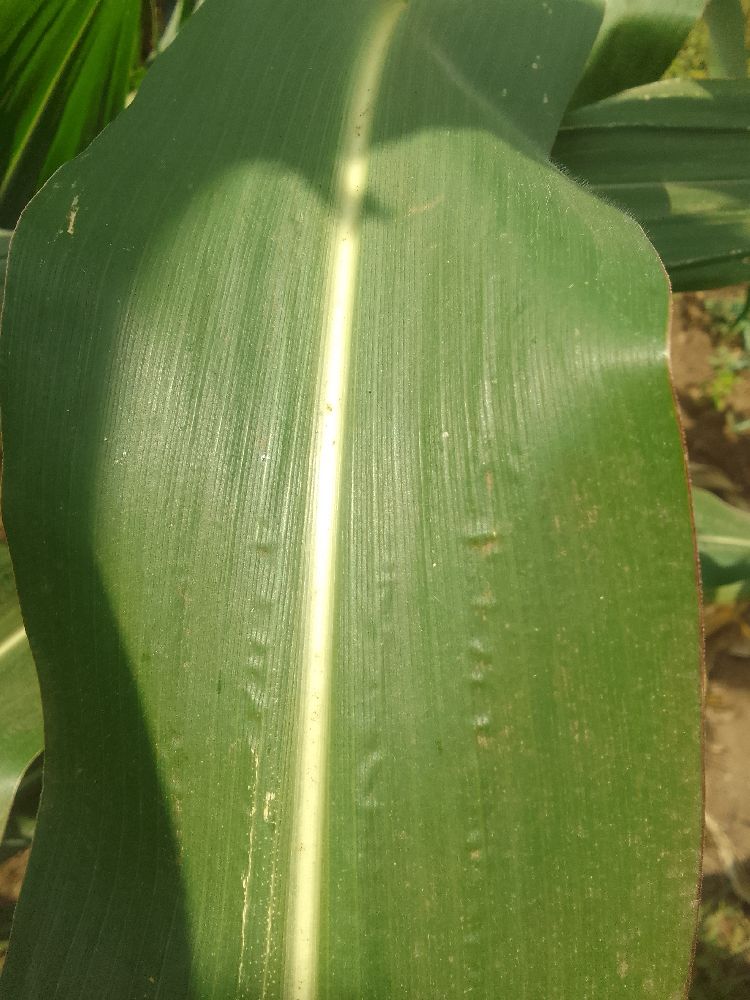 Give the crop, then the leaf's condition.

maize, healthy
